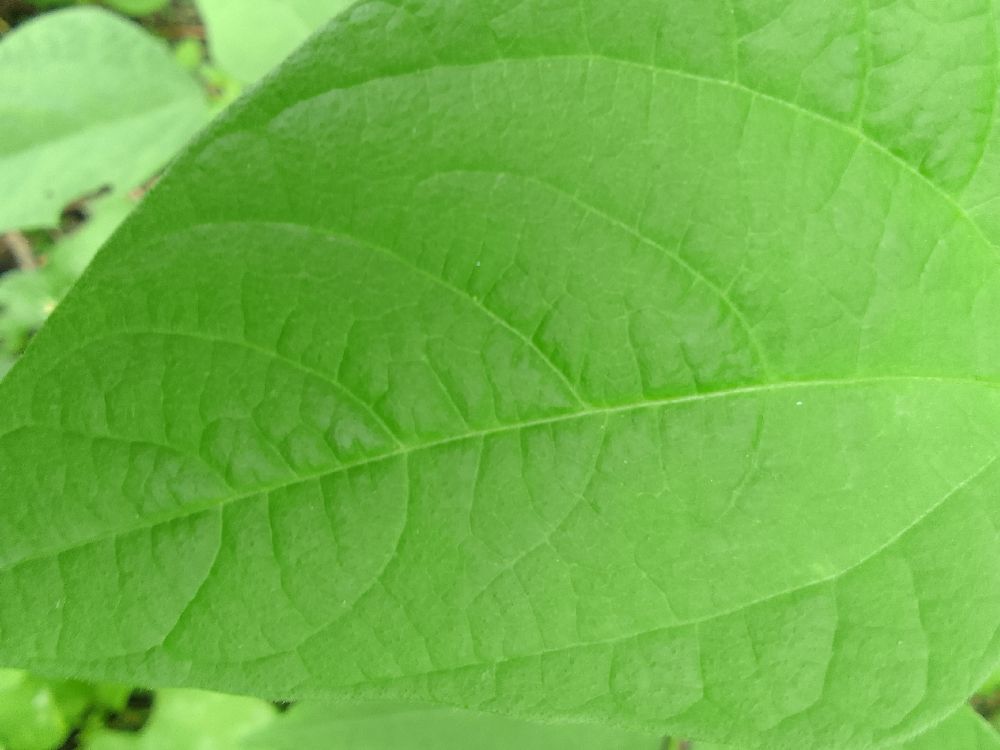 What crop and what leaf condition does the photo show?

common bean, healthy
